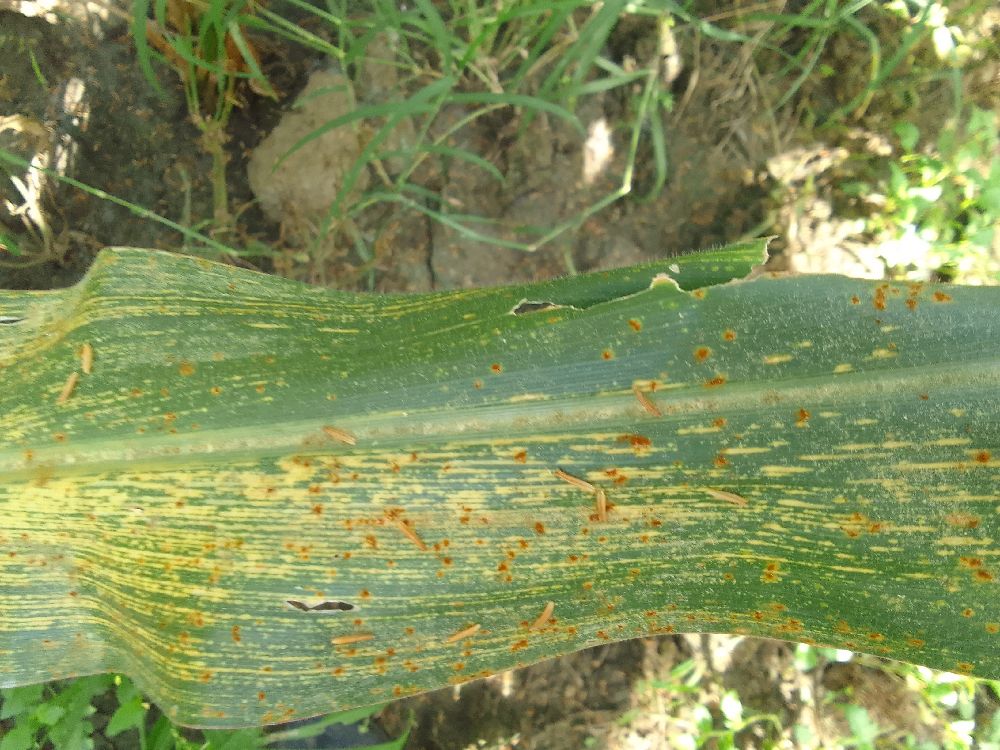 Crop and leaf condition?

maize, maize streak virus
